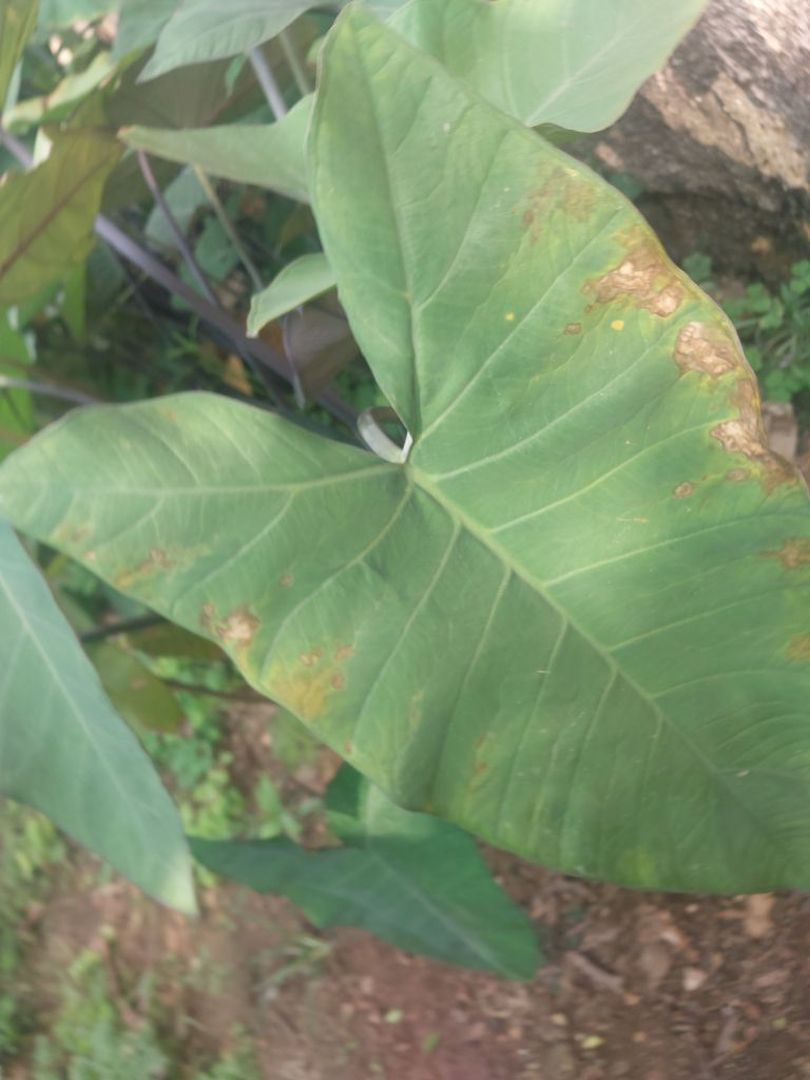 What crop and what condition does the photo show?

taro, leaf blight
